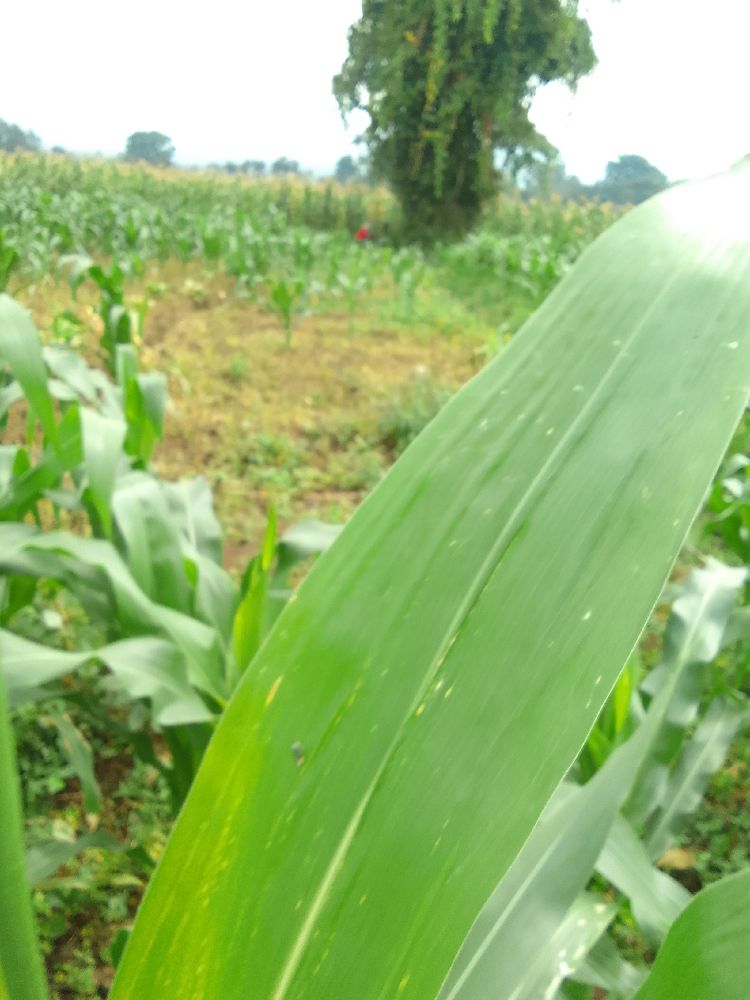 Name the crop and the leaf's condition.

maize, healthy
